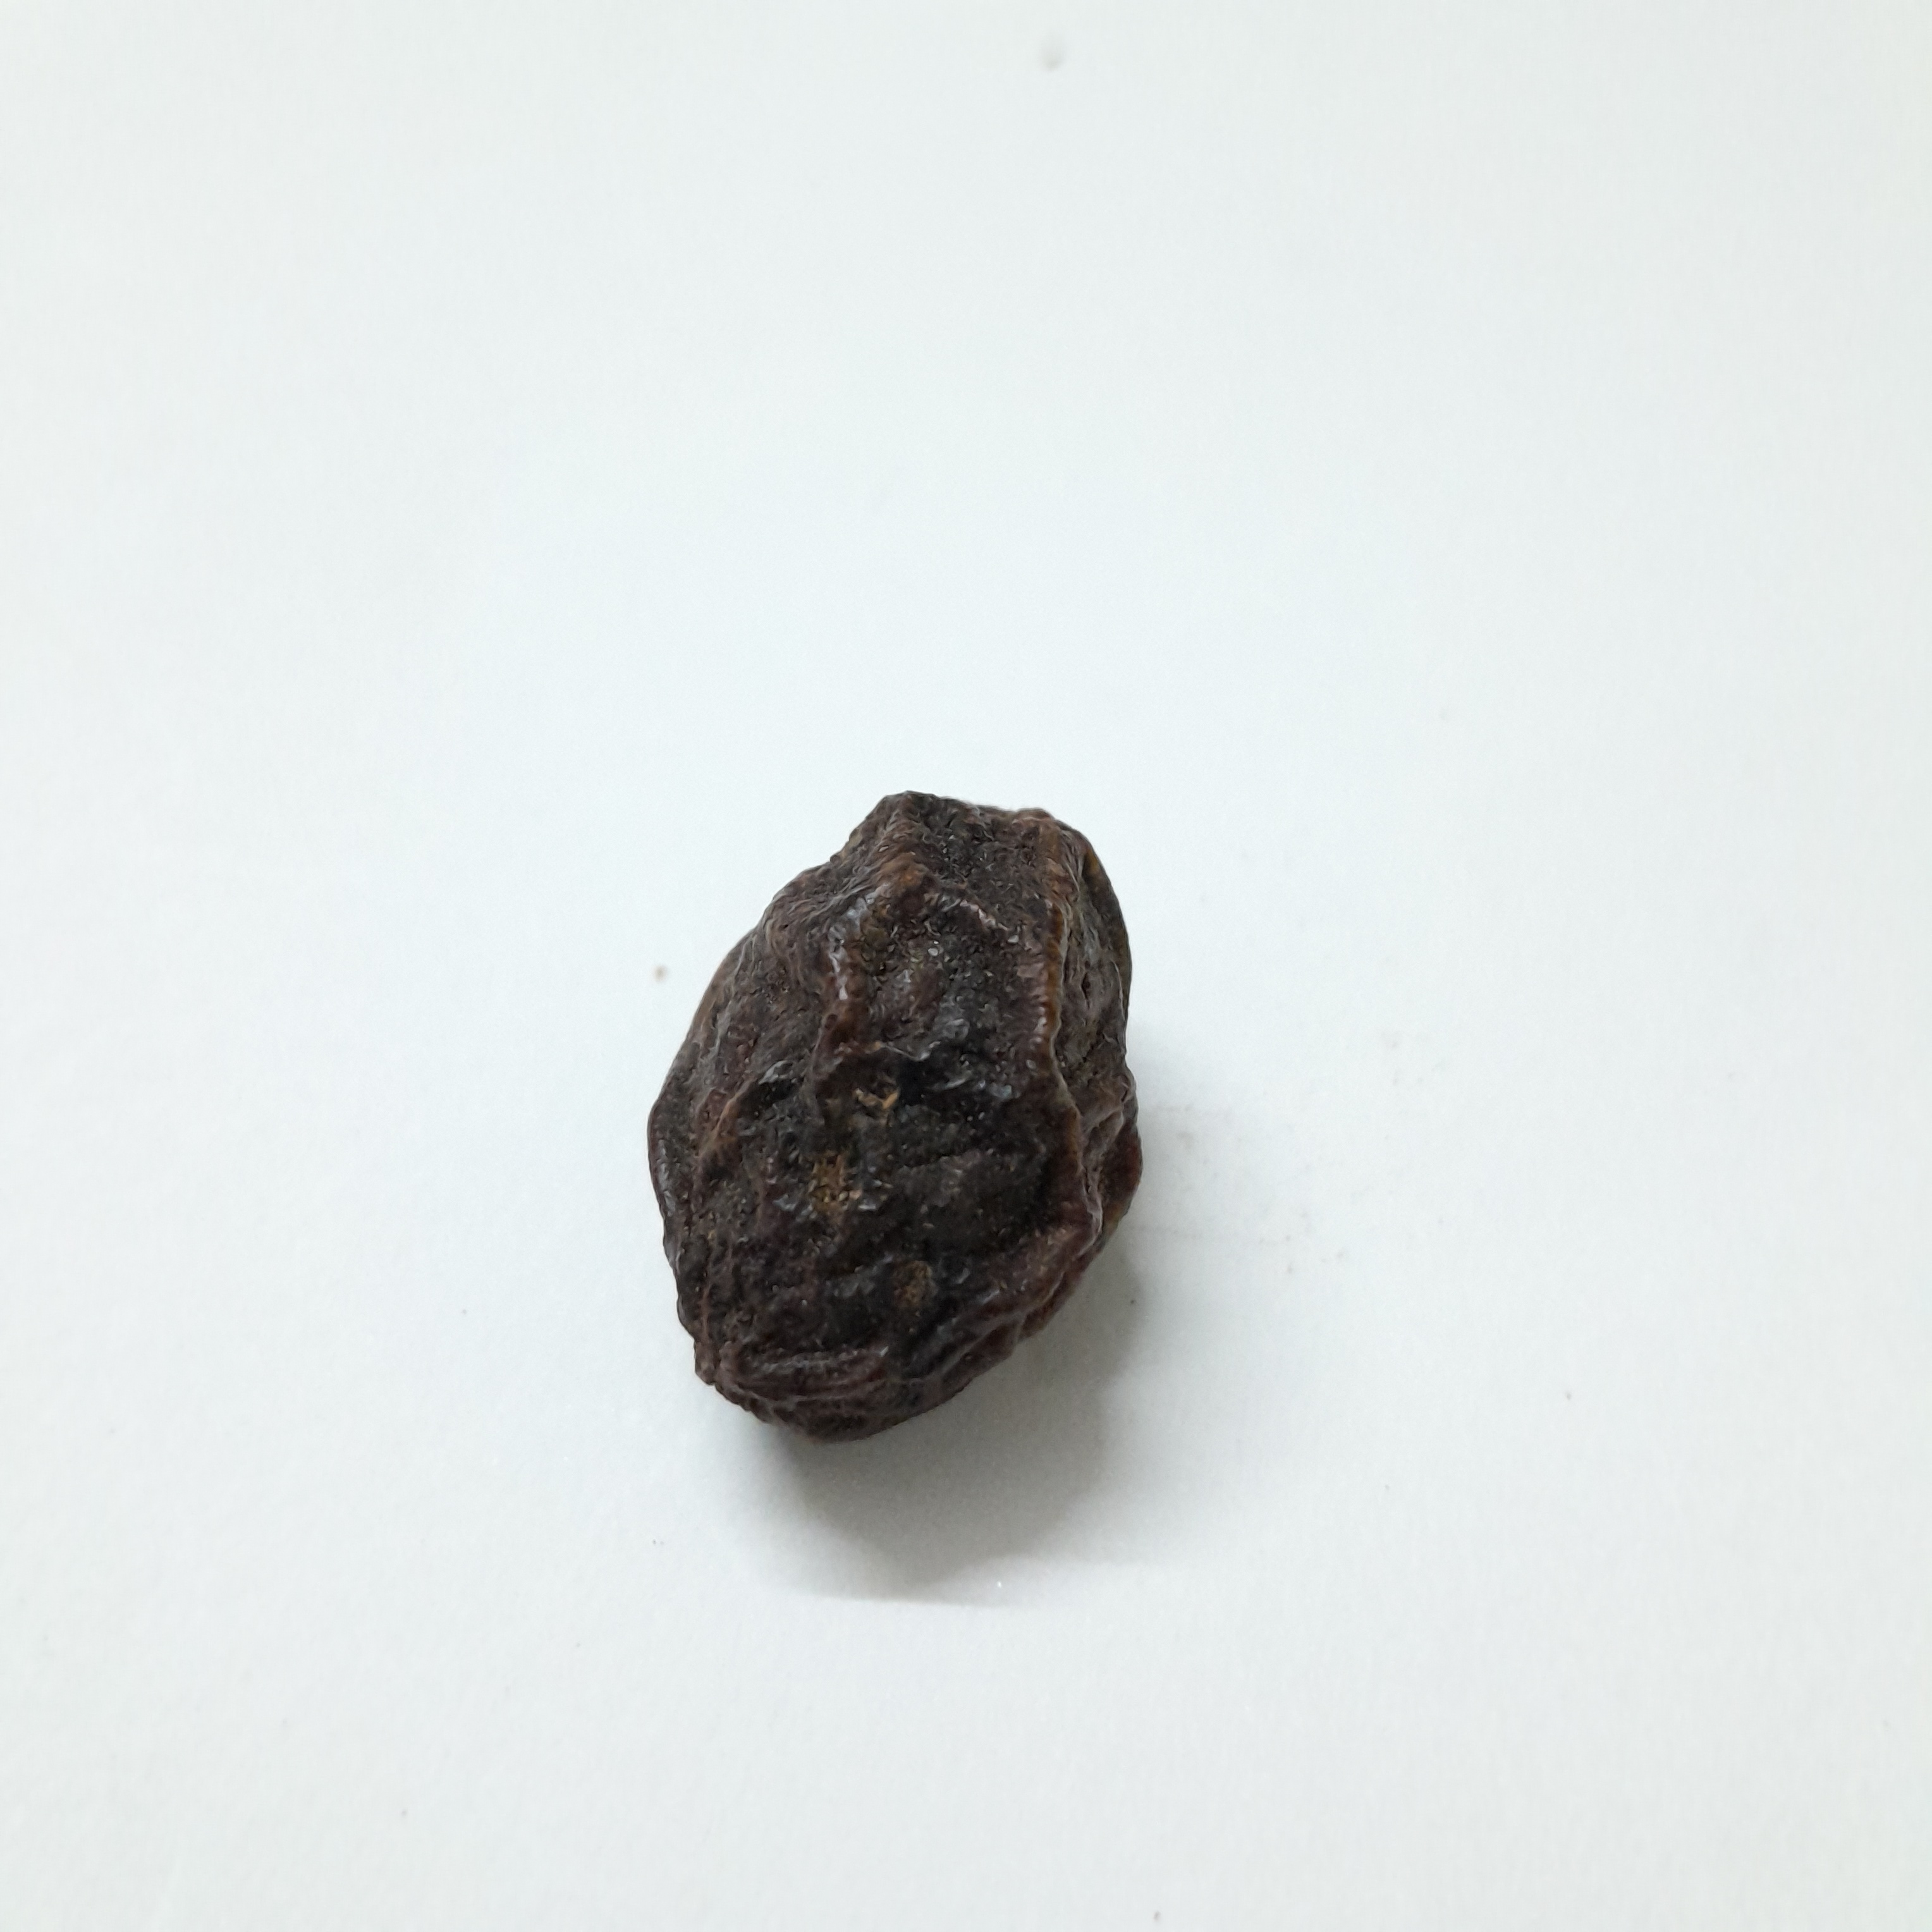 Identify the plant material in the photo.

kadukharik
